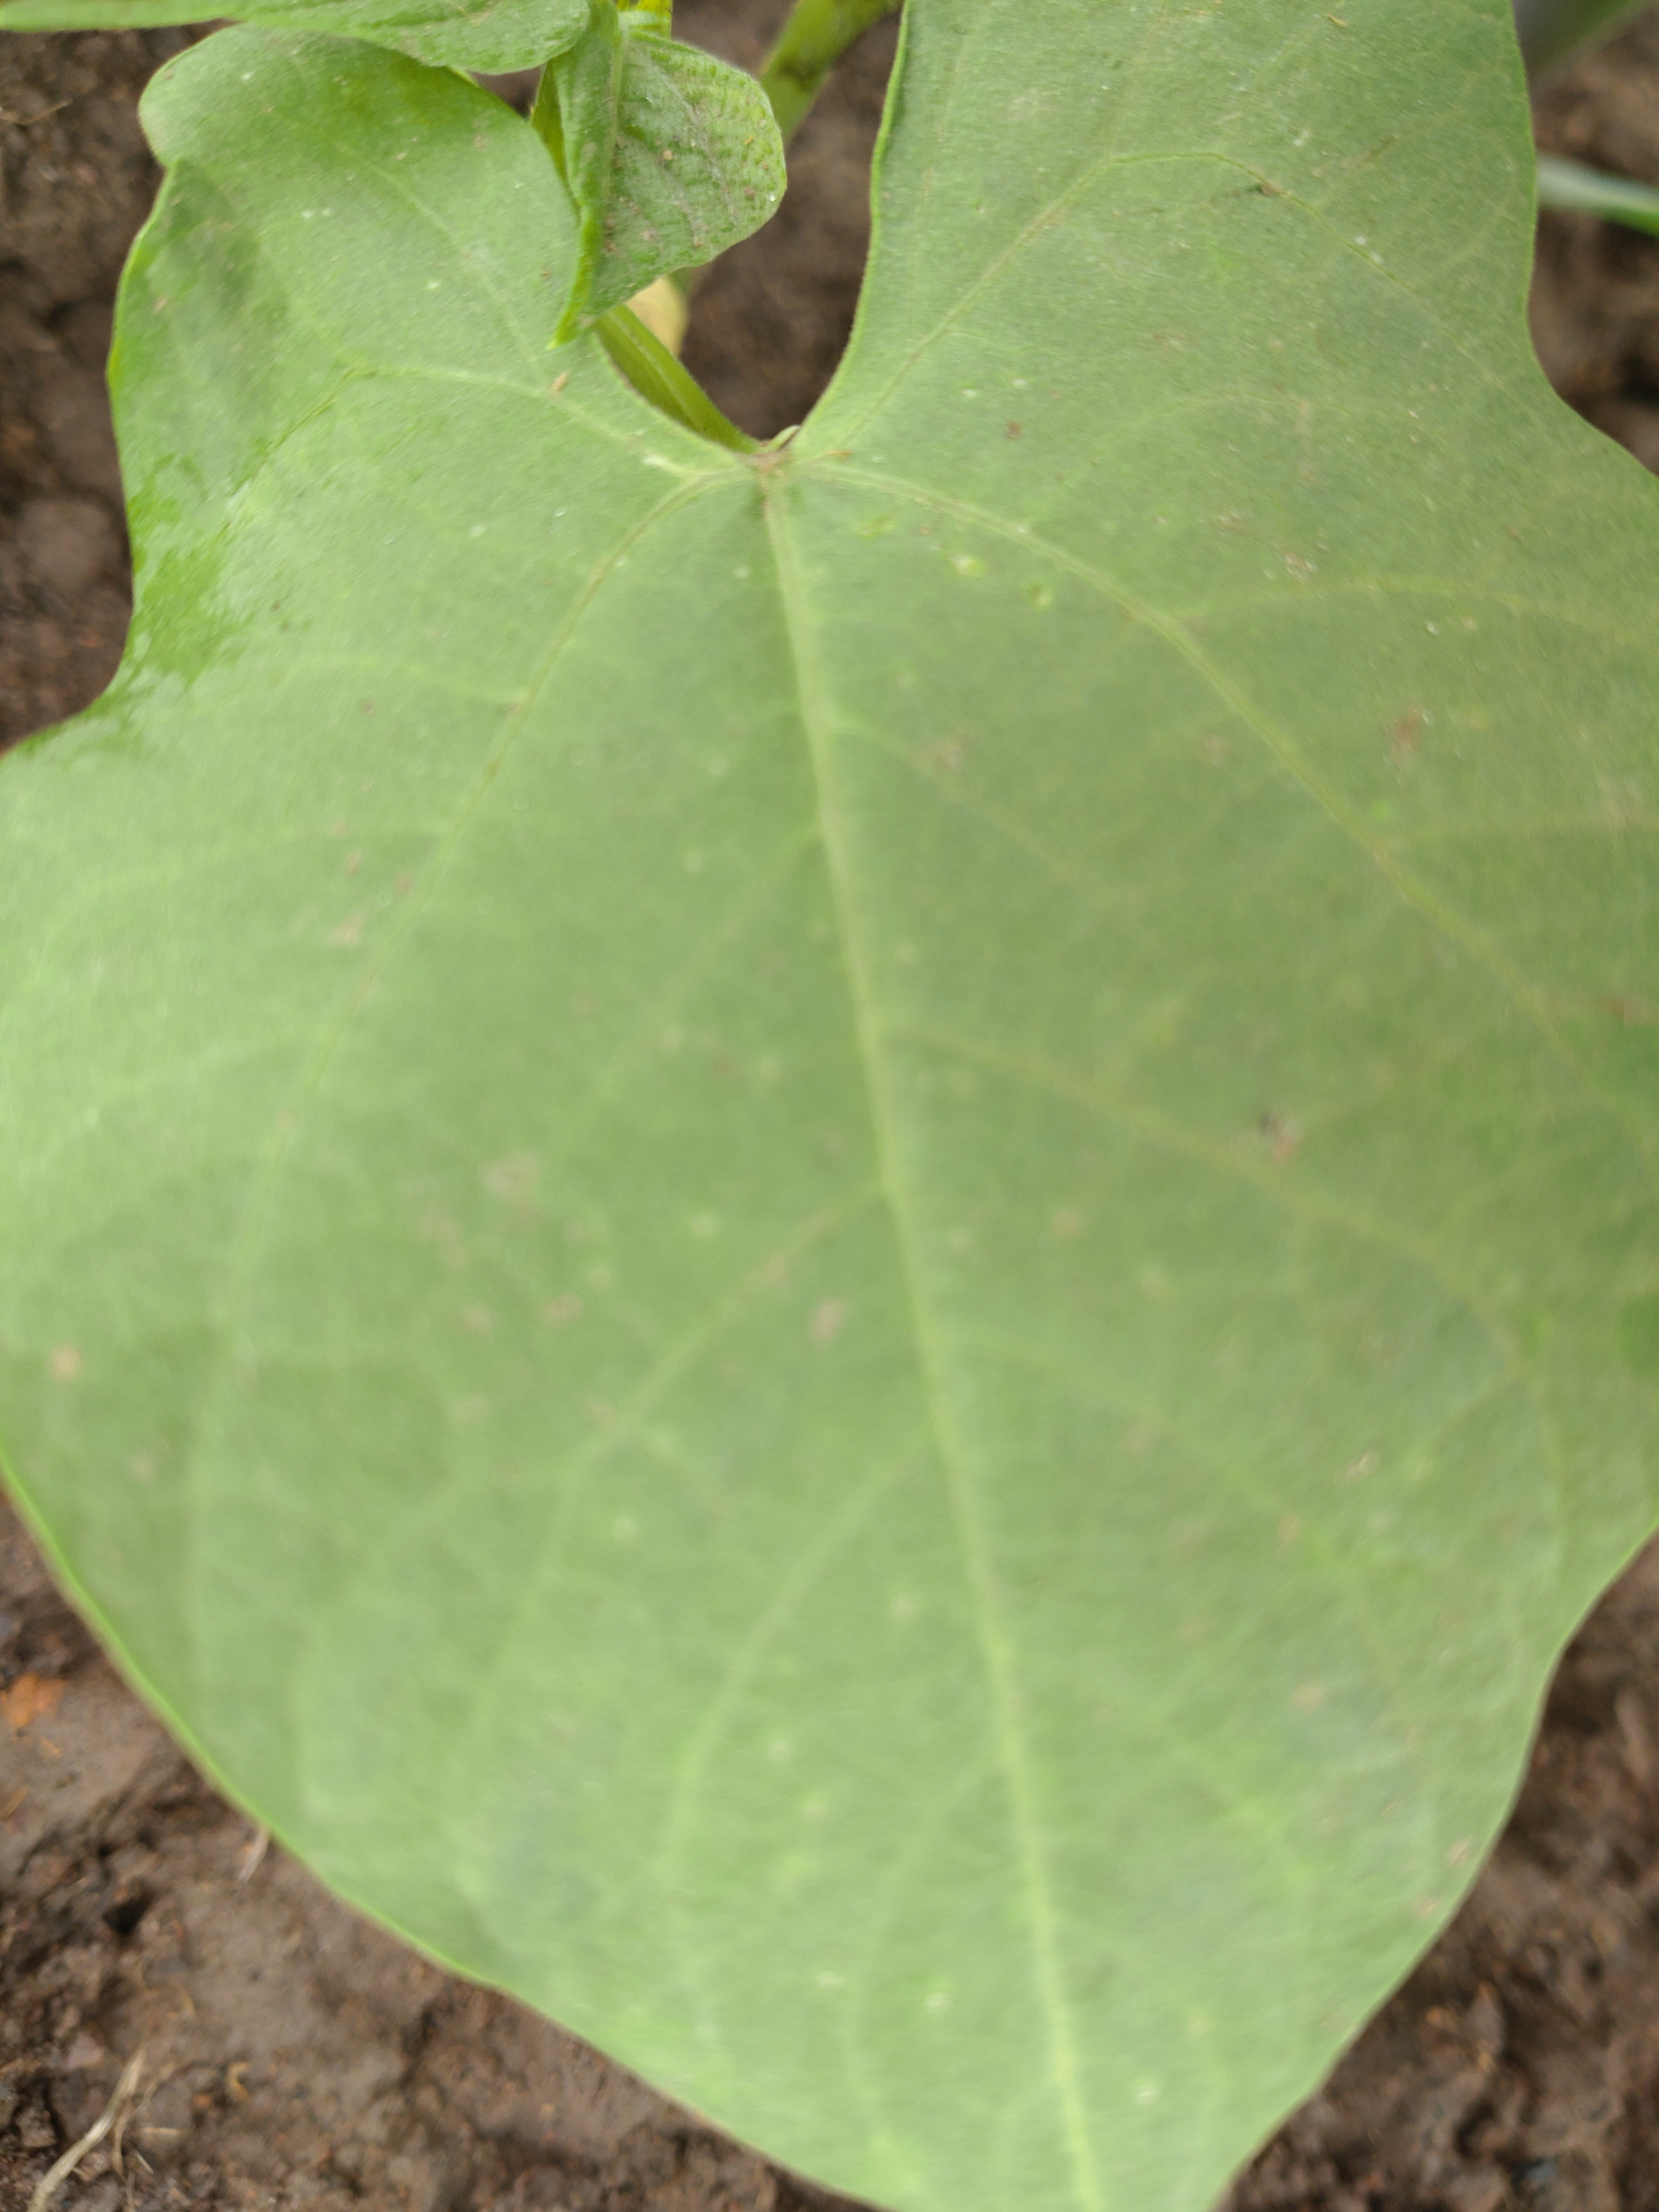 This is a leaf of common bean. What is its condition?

healthy
